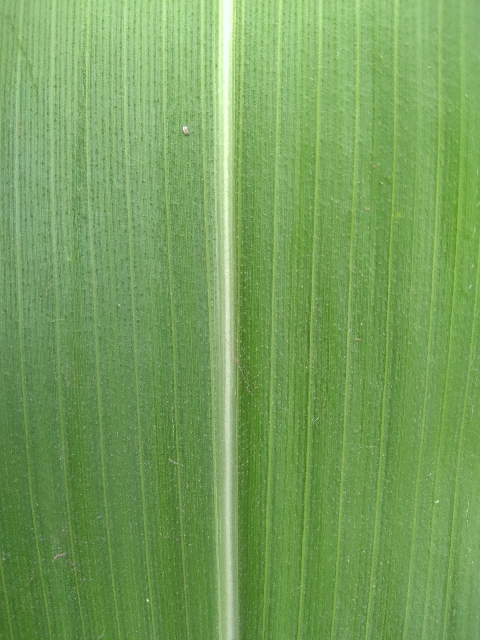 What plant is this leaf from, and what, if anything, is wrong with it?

maize, healthy
